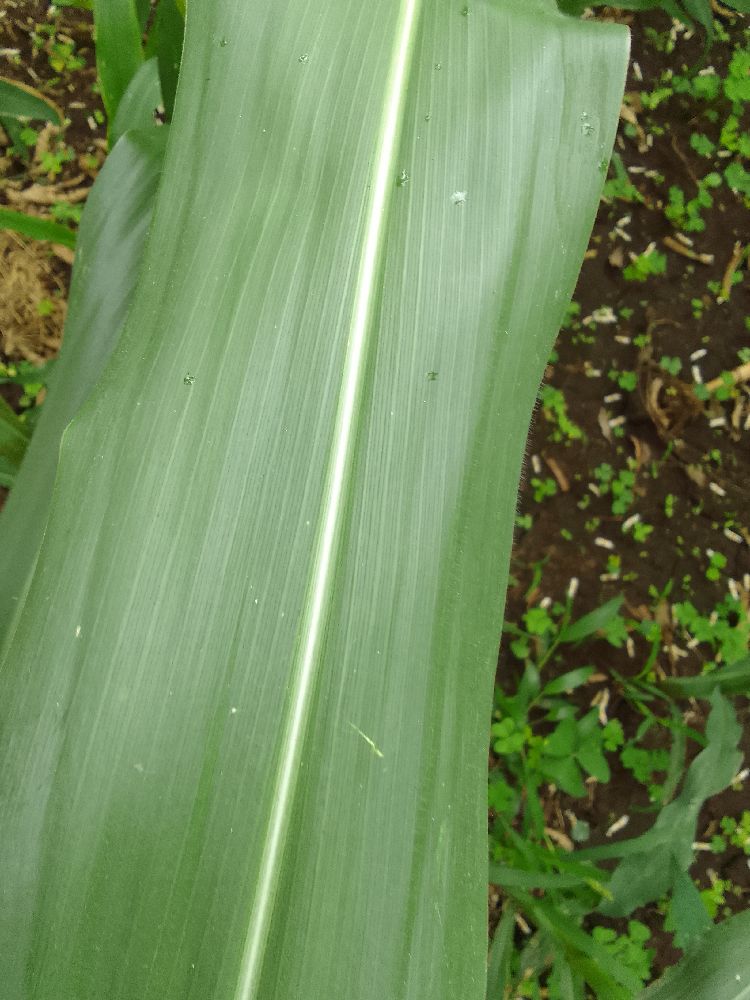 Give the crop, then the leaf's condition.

maize, healthy
